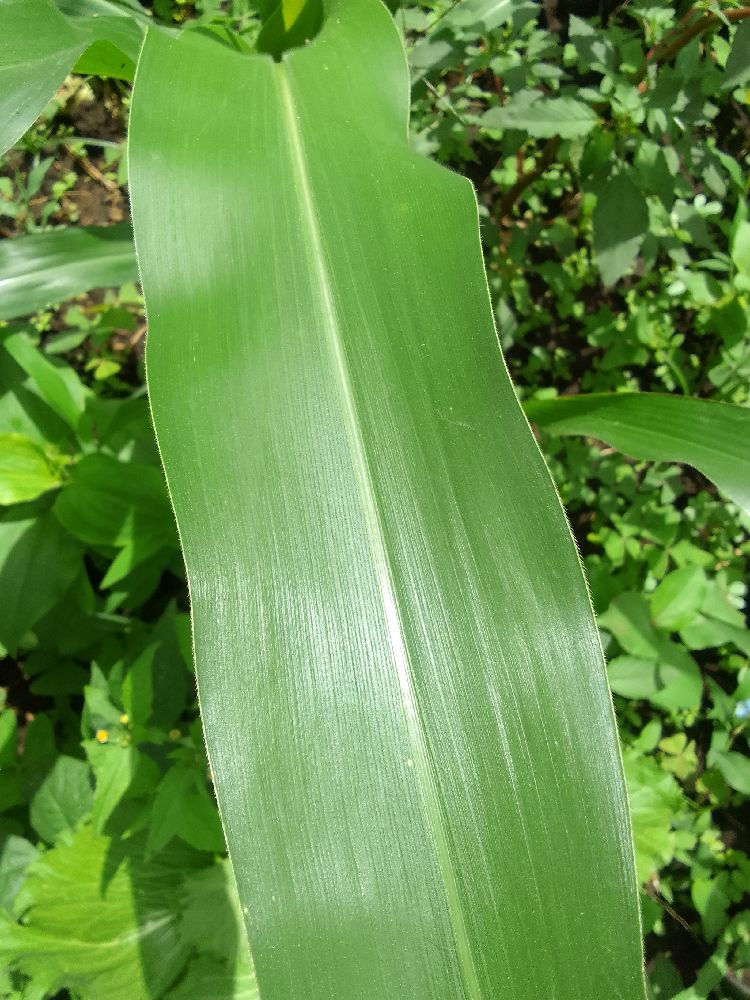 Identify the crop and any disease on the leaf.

maize, healthy
